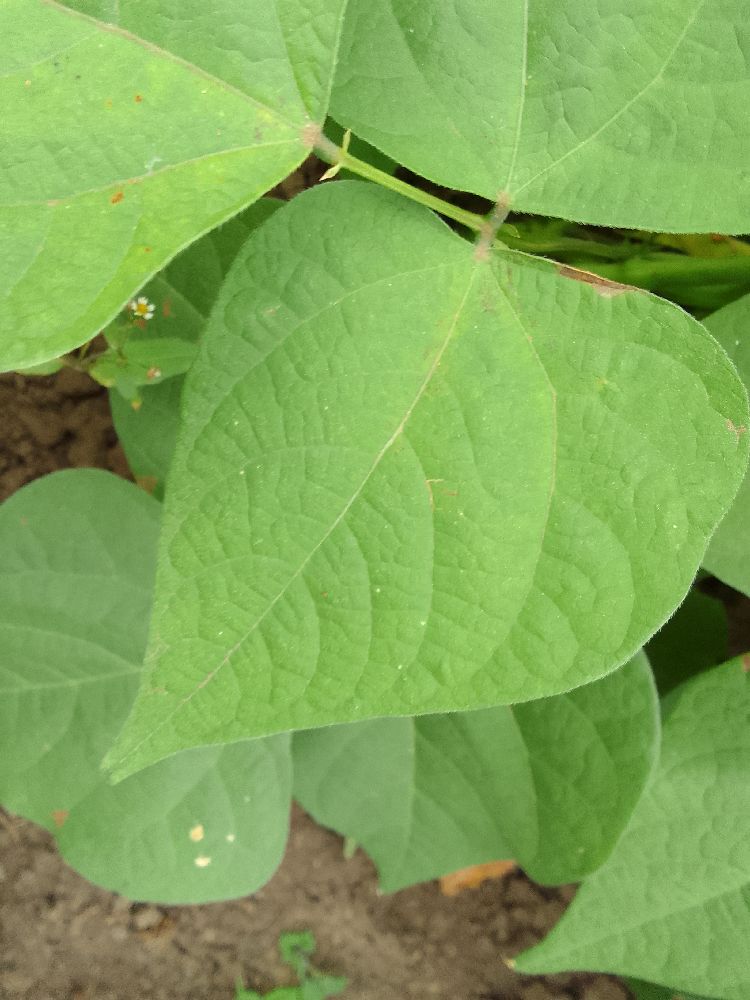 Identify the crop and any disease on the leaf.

common bean, healthy
